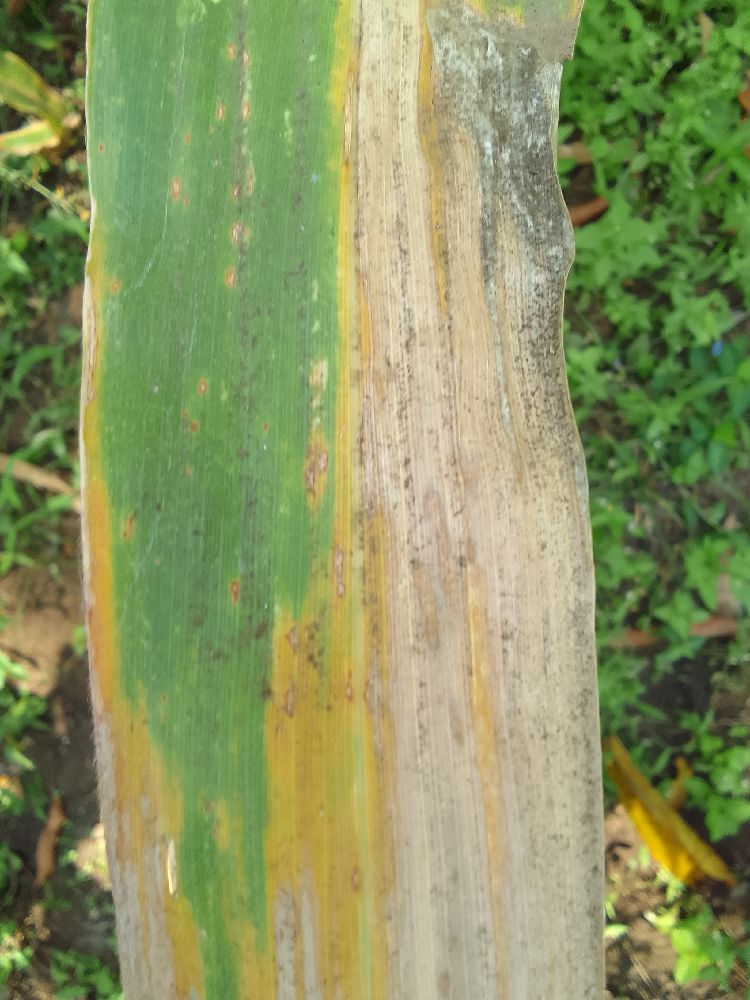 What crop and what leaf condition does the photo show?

maize, maize lethal necrosis
